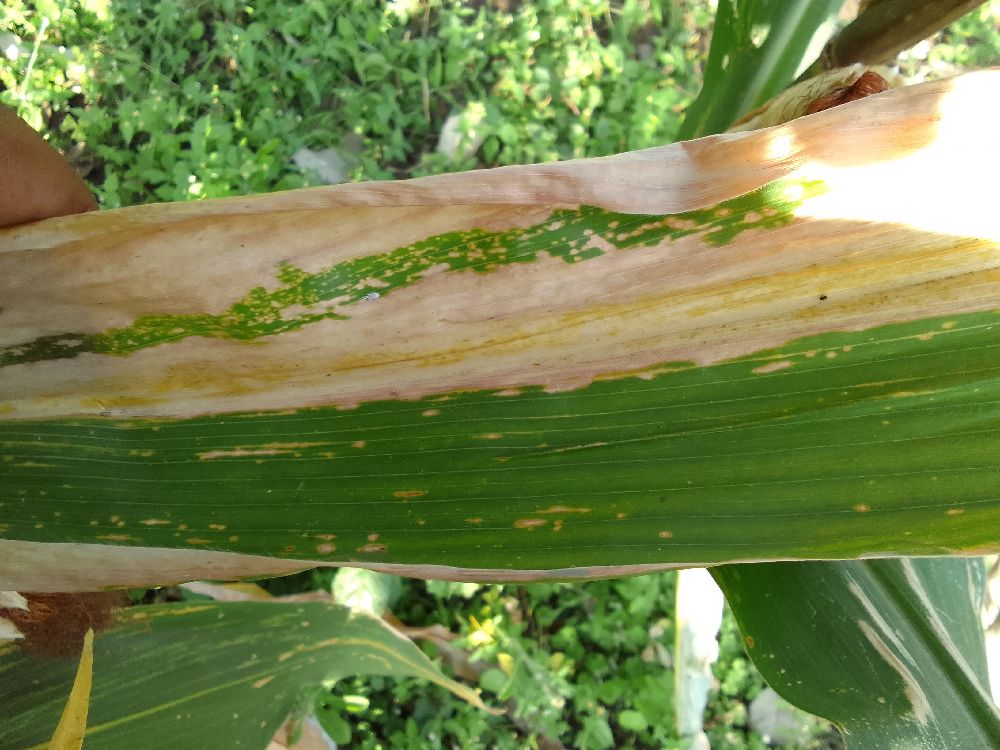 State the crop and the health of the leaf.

maize, maize lethal necrosis
